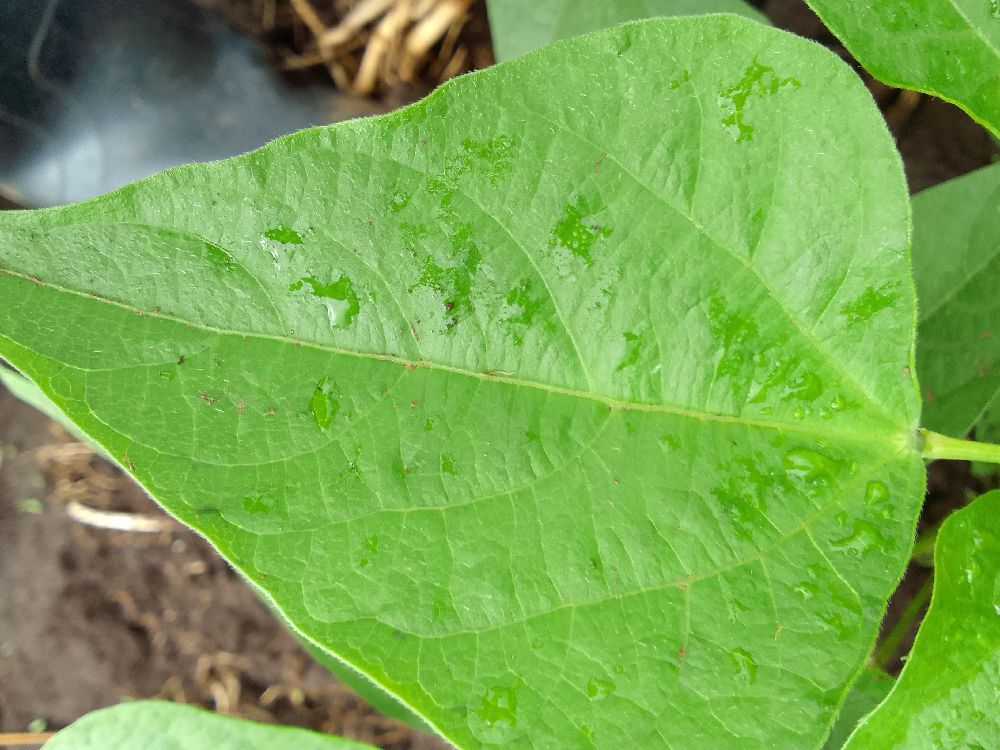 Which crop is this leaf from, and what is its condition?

common bean, healthy
